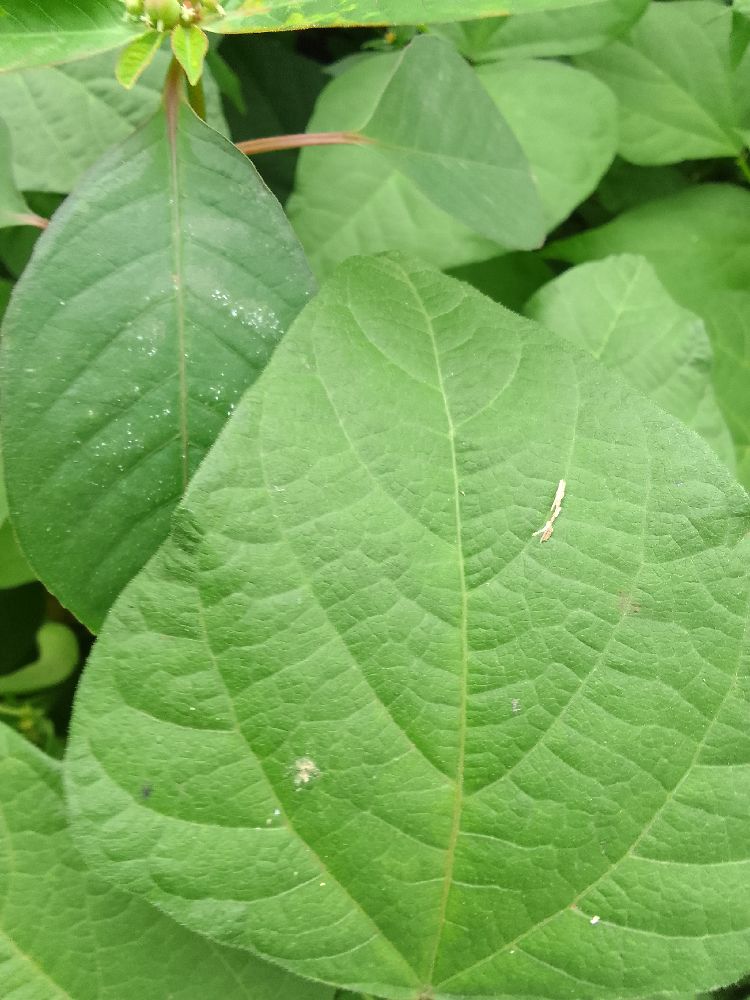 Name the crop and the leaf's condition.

common bean, healthy
